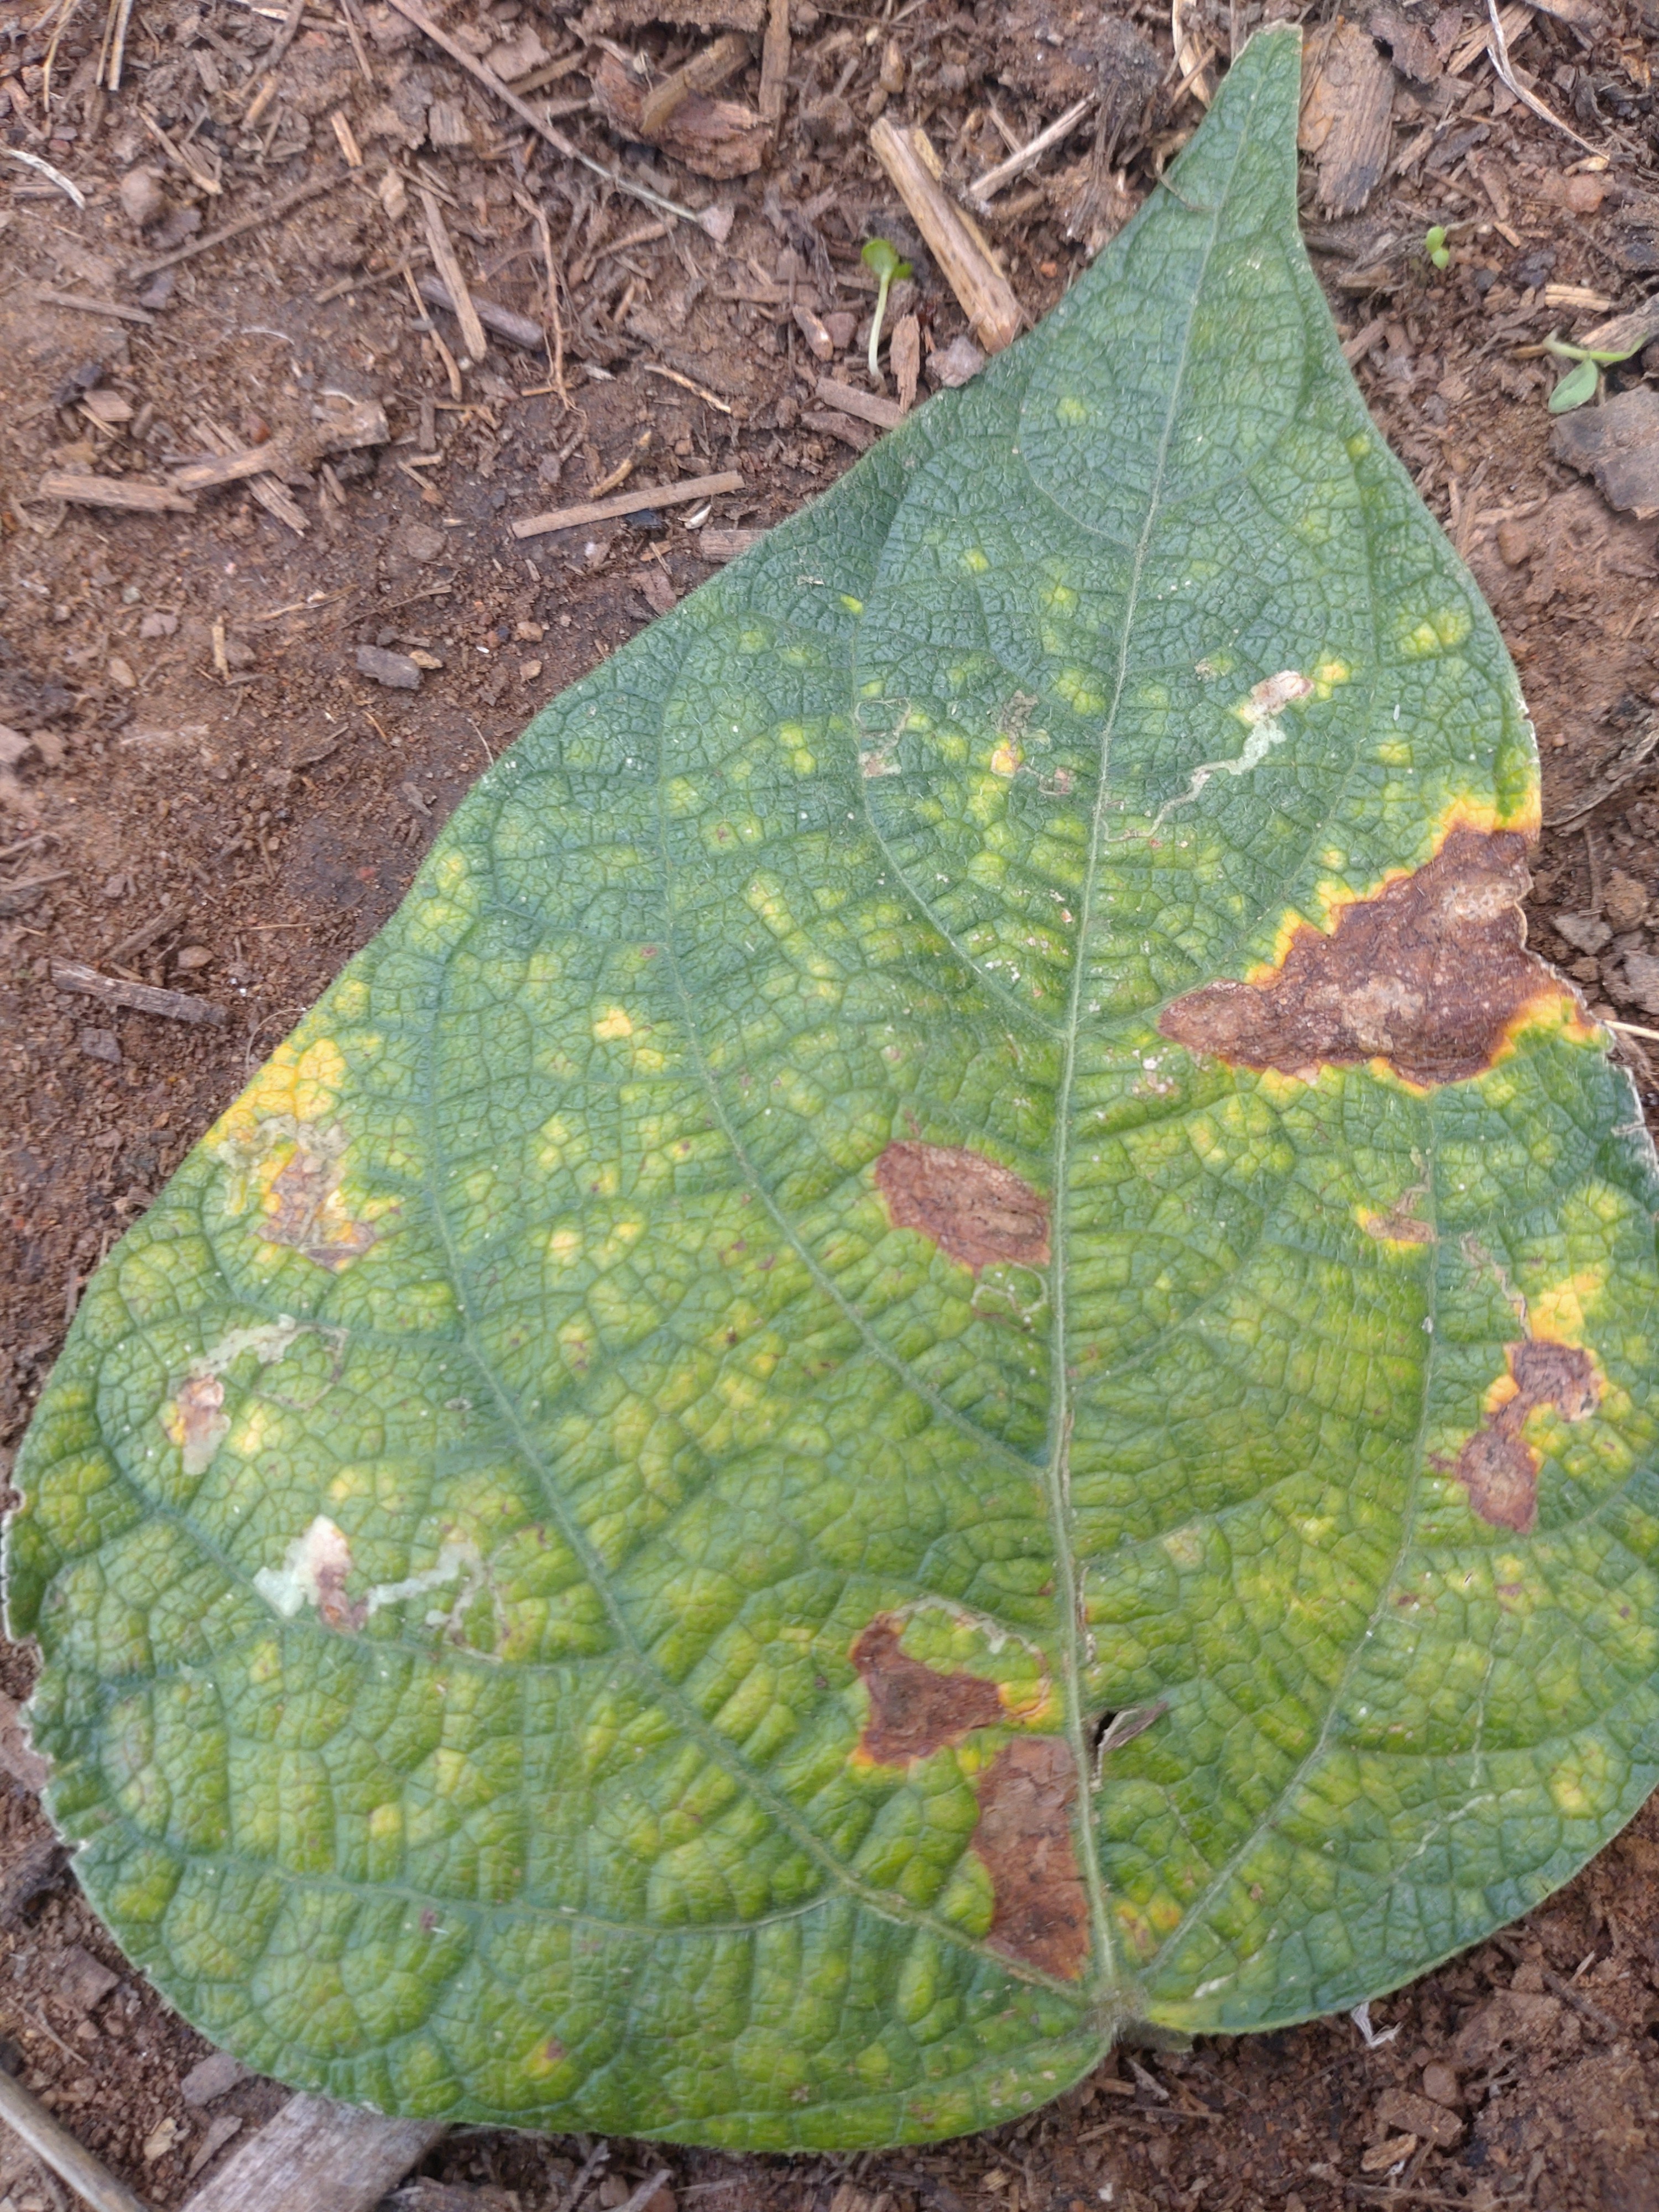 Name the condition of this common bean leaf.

rust
